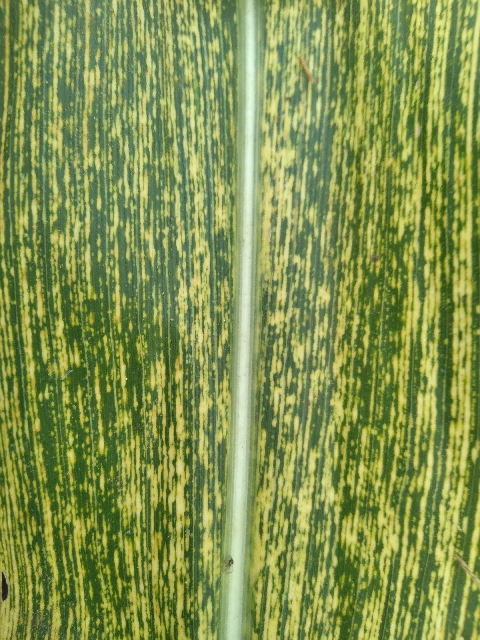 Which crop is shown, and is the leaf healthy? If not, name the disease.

maize, maize streak virus
